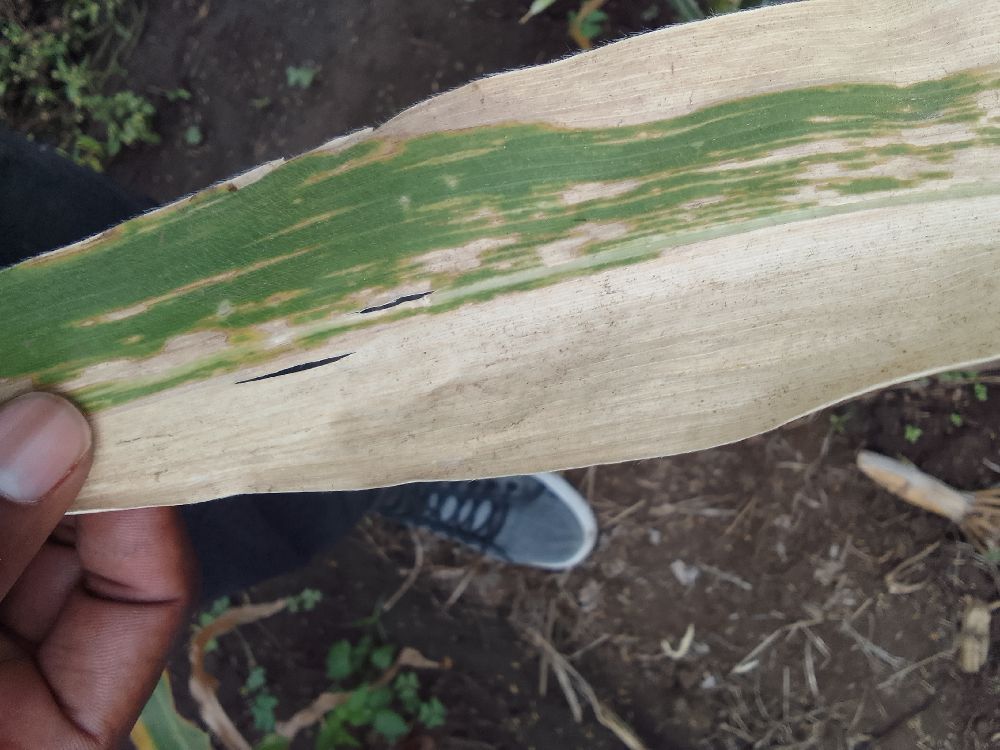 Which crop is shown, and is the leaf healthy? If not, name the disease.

maize, maize lethal necrosis
